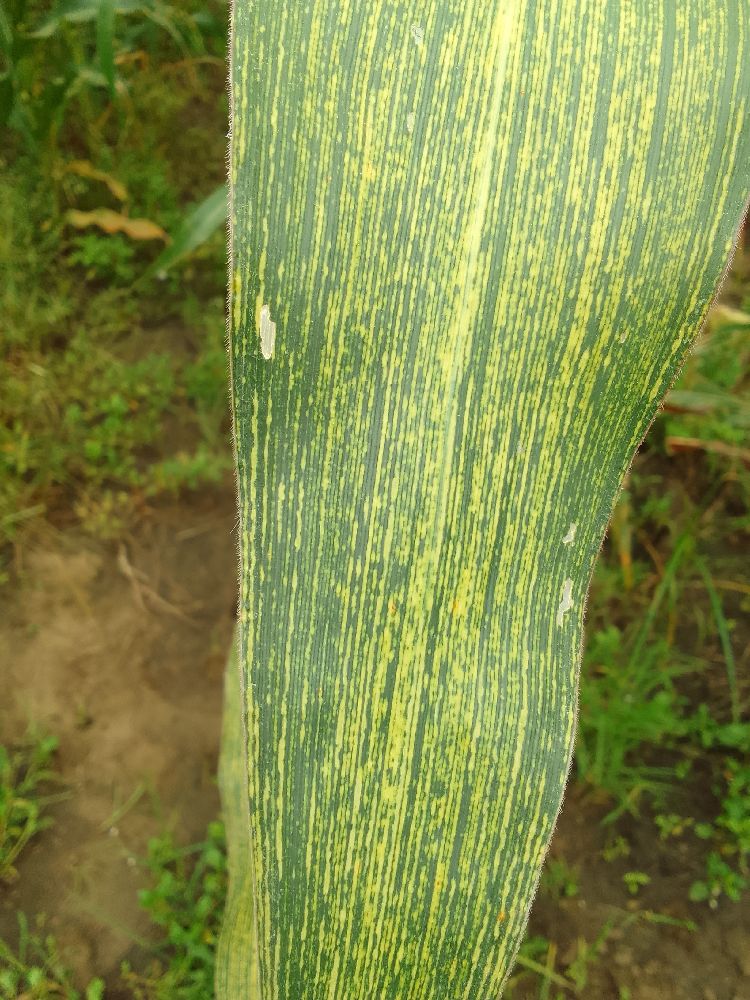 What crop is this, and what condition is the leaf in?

maize, maize streak virus
